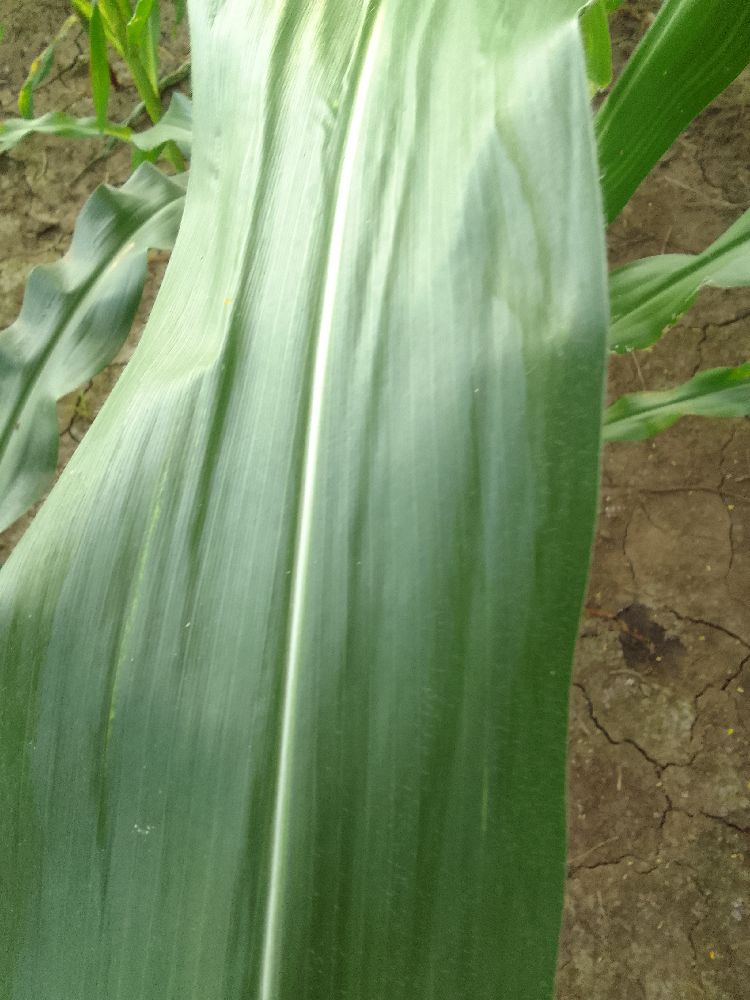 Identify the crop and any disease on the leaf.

maize, healthy
